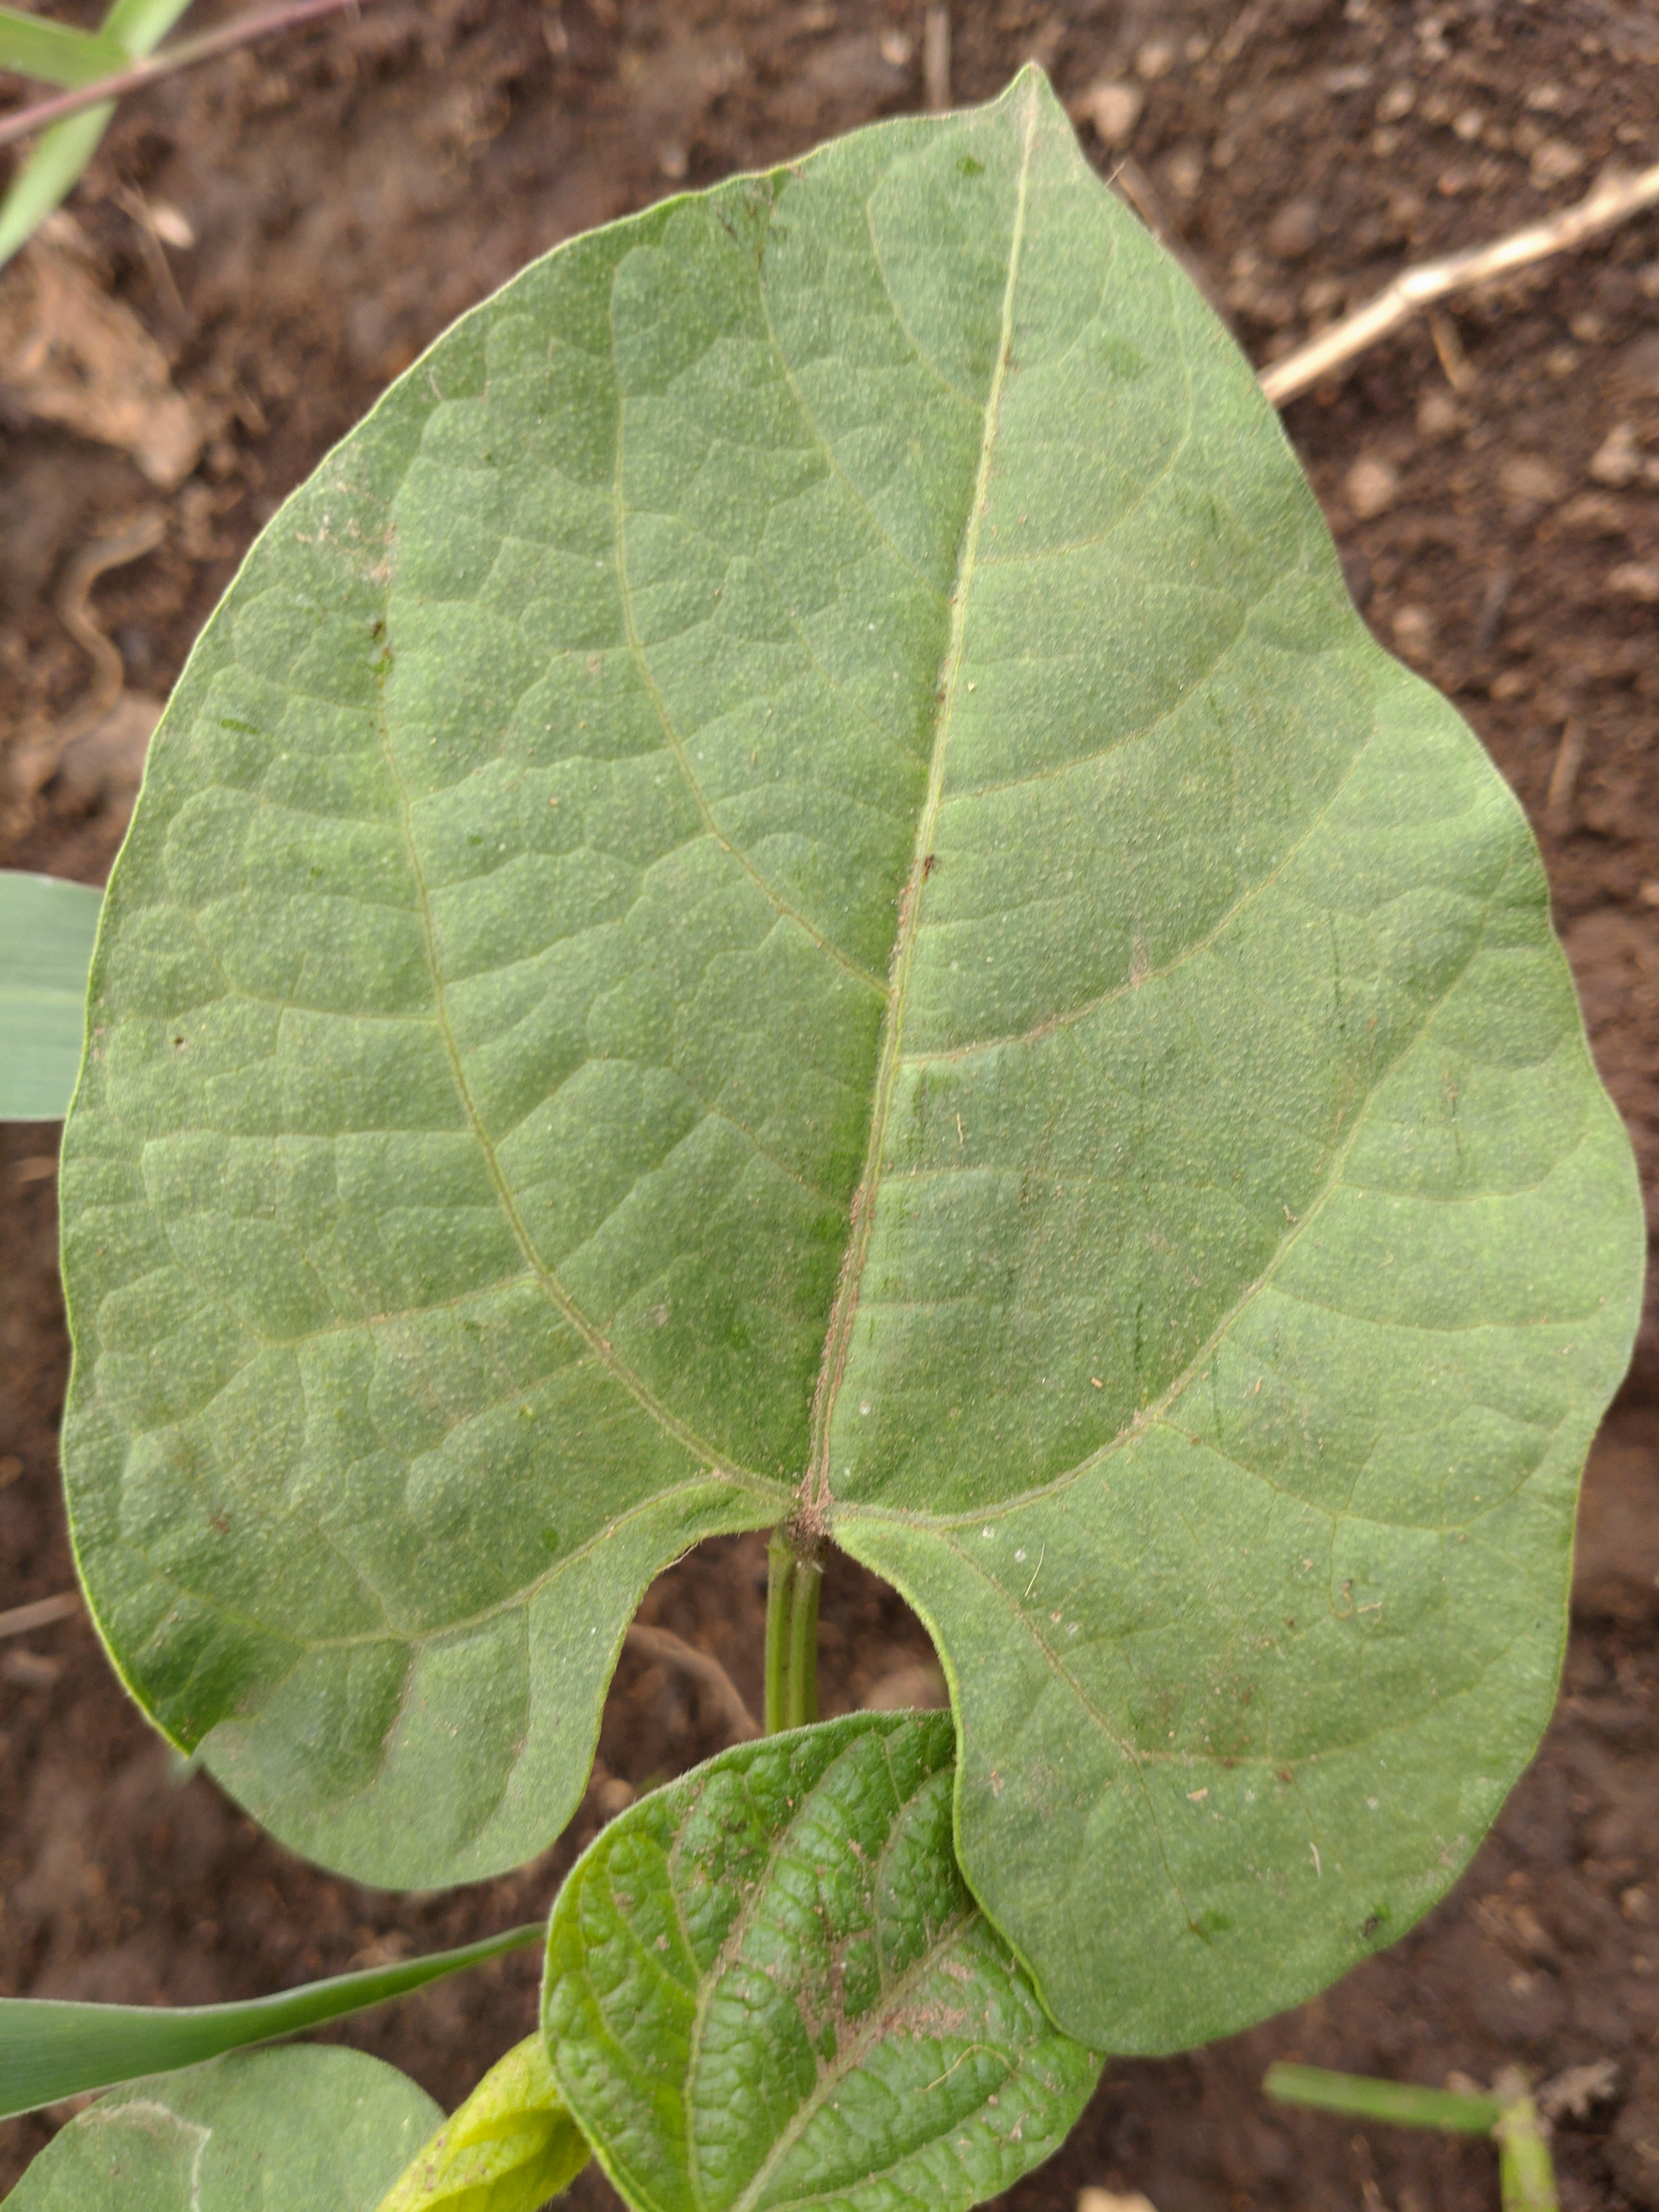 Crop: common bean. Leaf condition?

healthy
